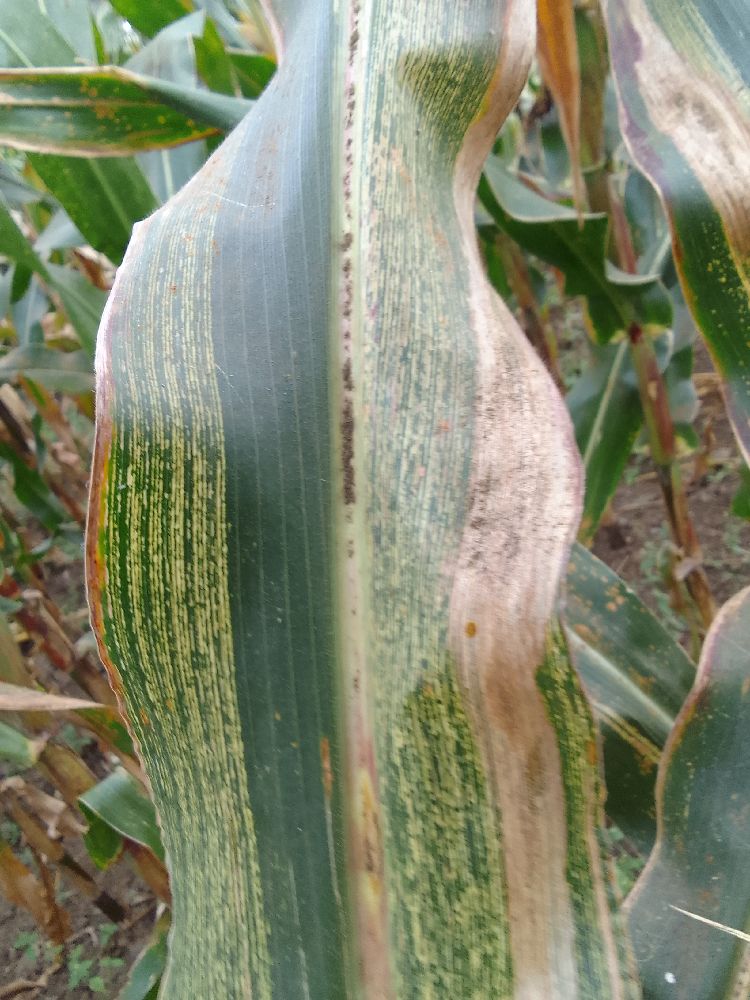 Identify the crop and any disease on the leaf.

maize, maize streak virus
